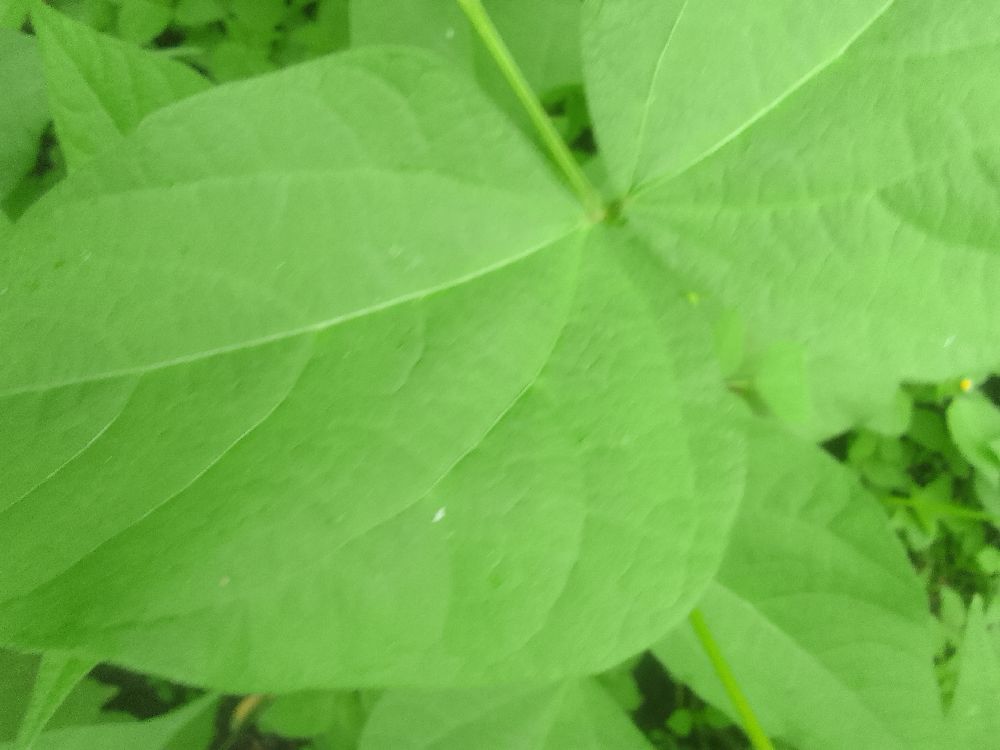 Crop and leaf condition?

common bean, healthy
